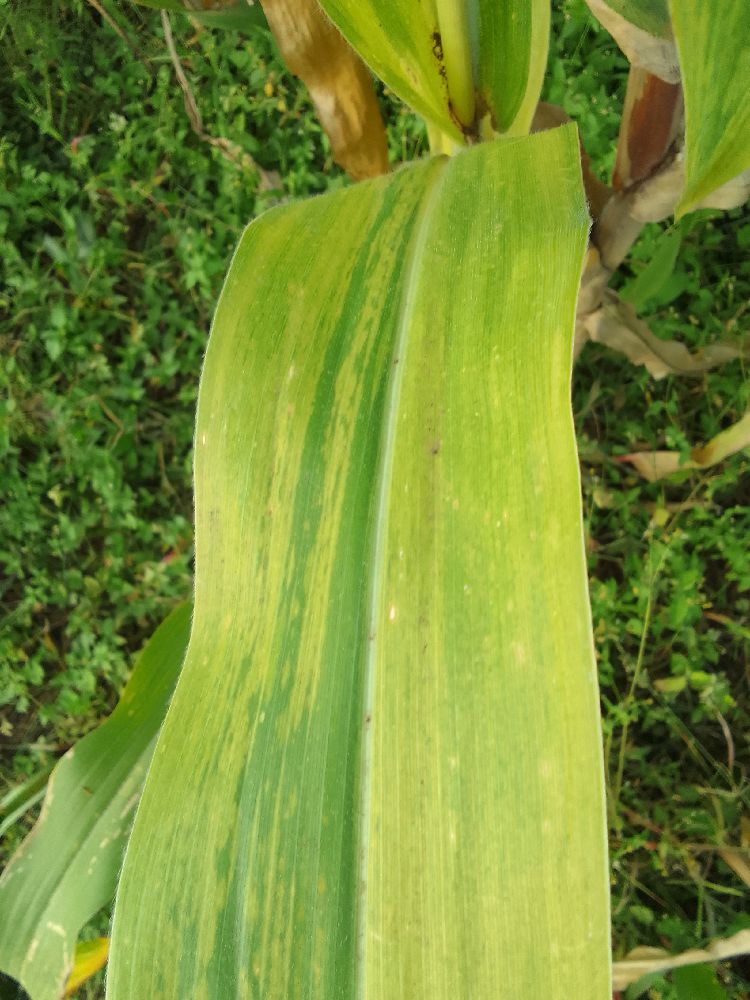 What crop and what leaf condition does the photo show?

maize, maize lethal necrosis
